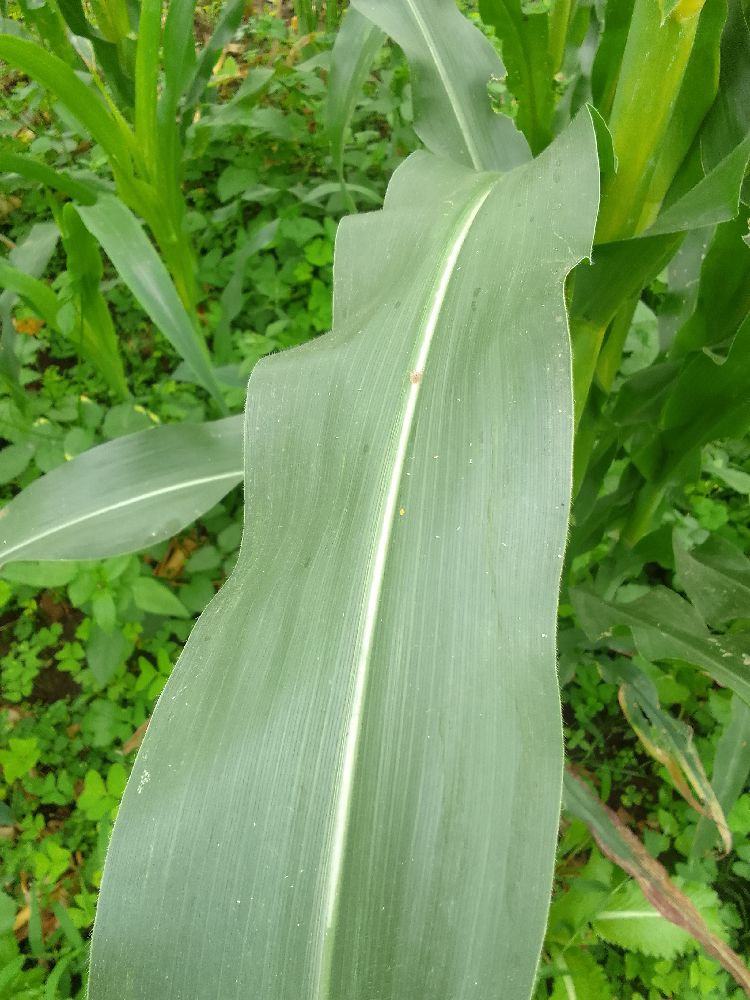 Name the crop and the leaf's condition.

maize, healthy
